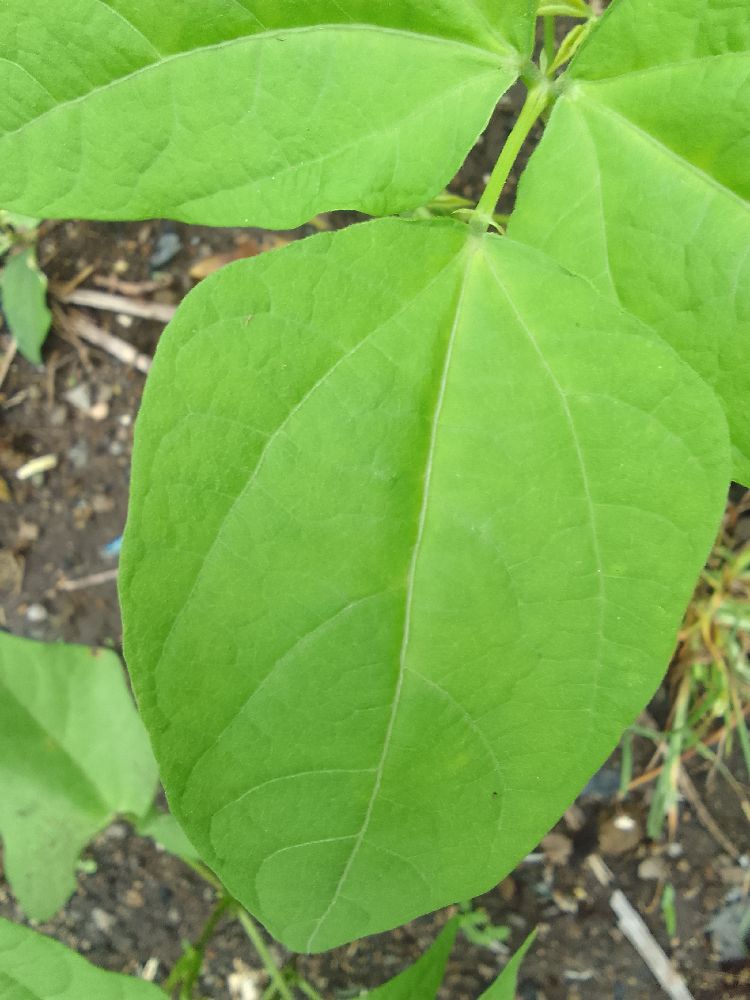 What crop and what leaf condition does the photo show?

common bean, healthy
